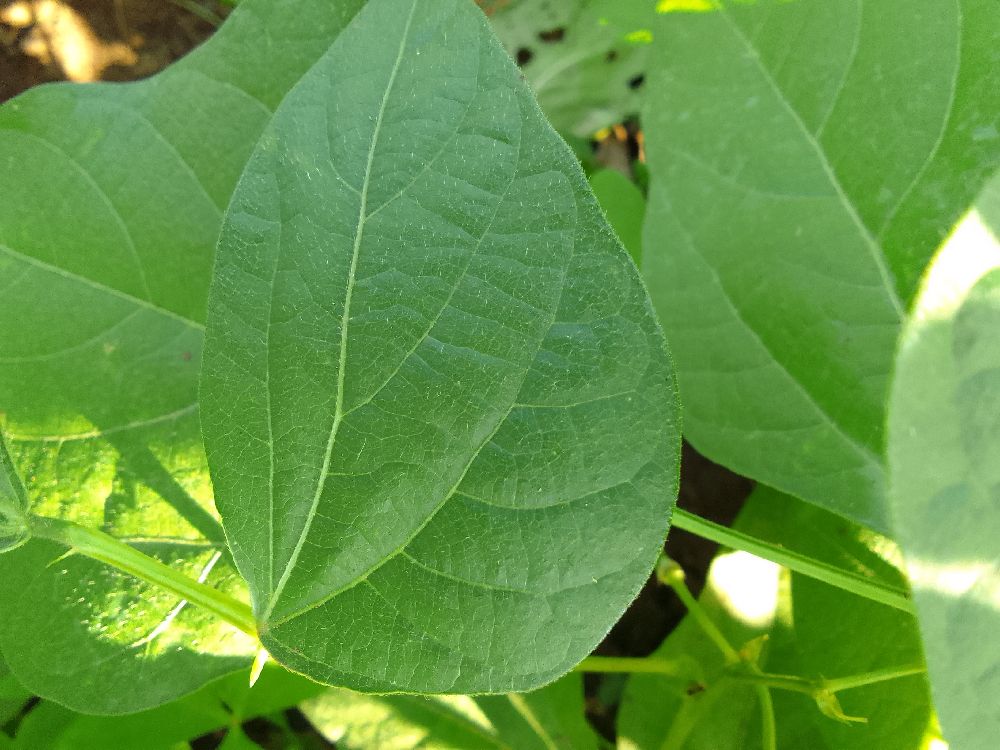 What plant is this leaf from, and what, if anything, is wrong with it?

common bean, healthy
